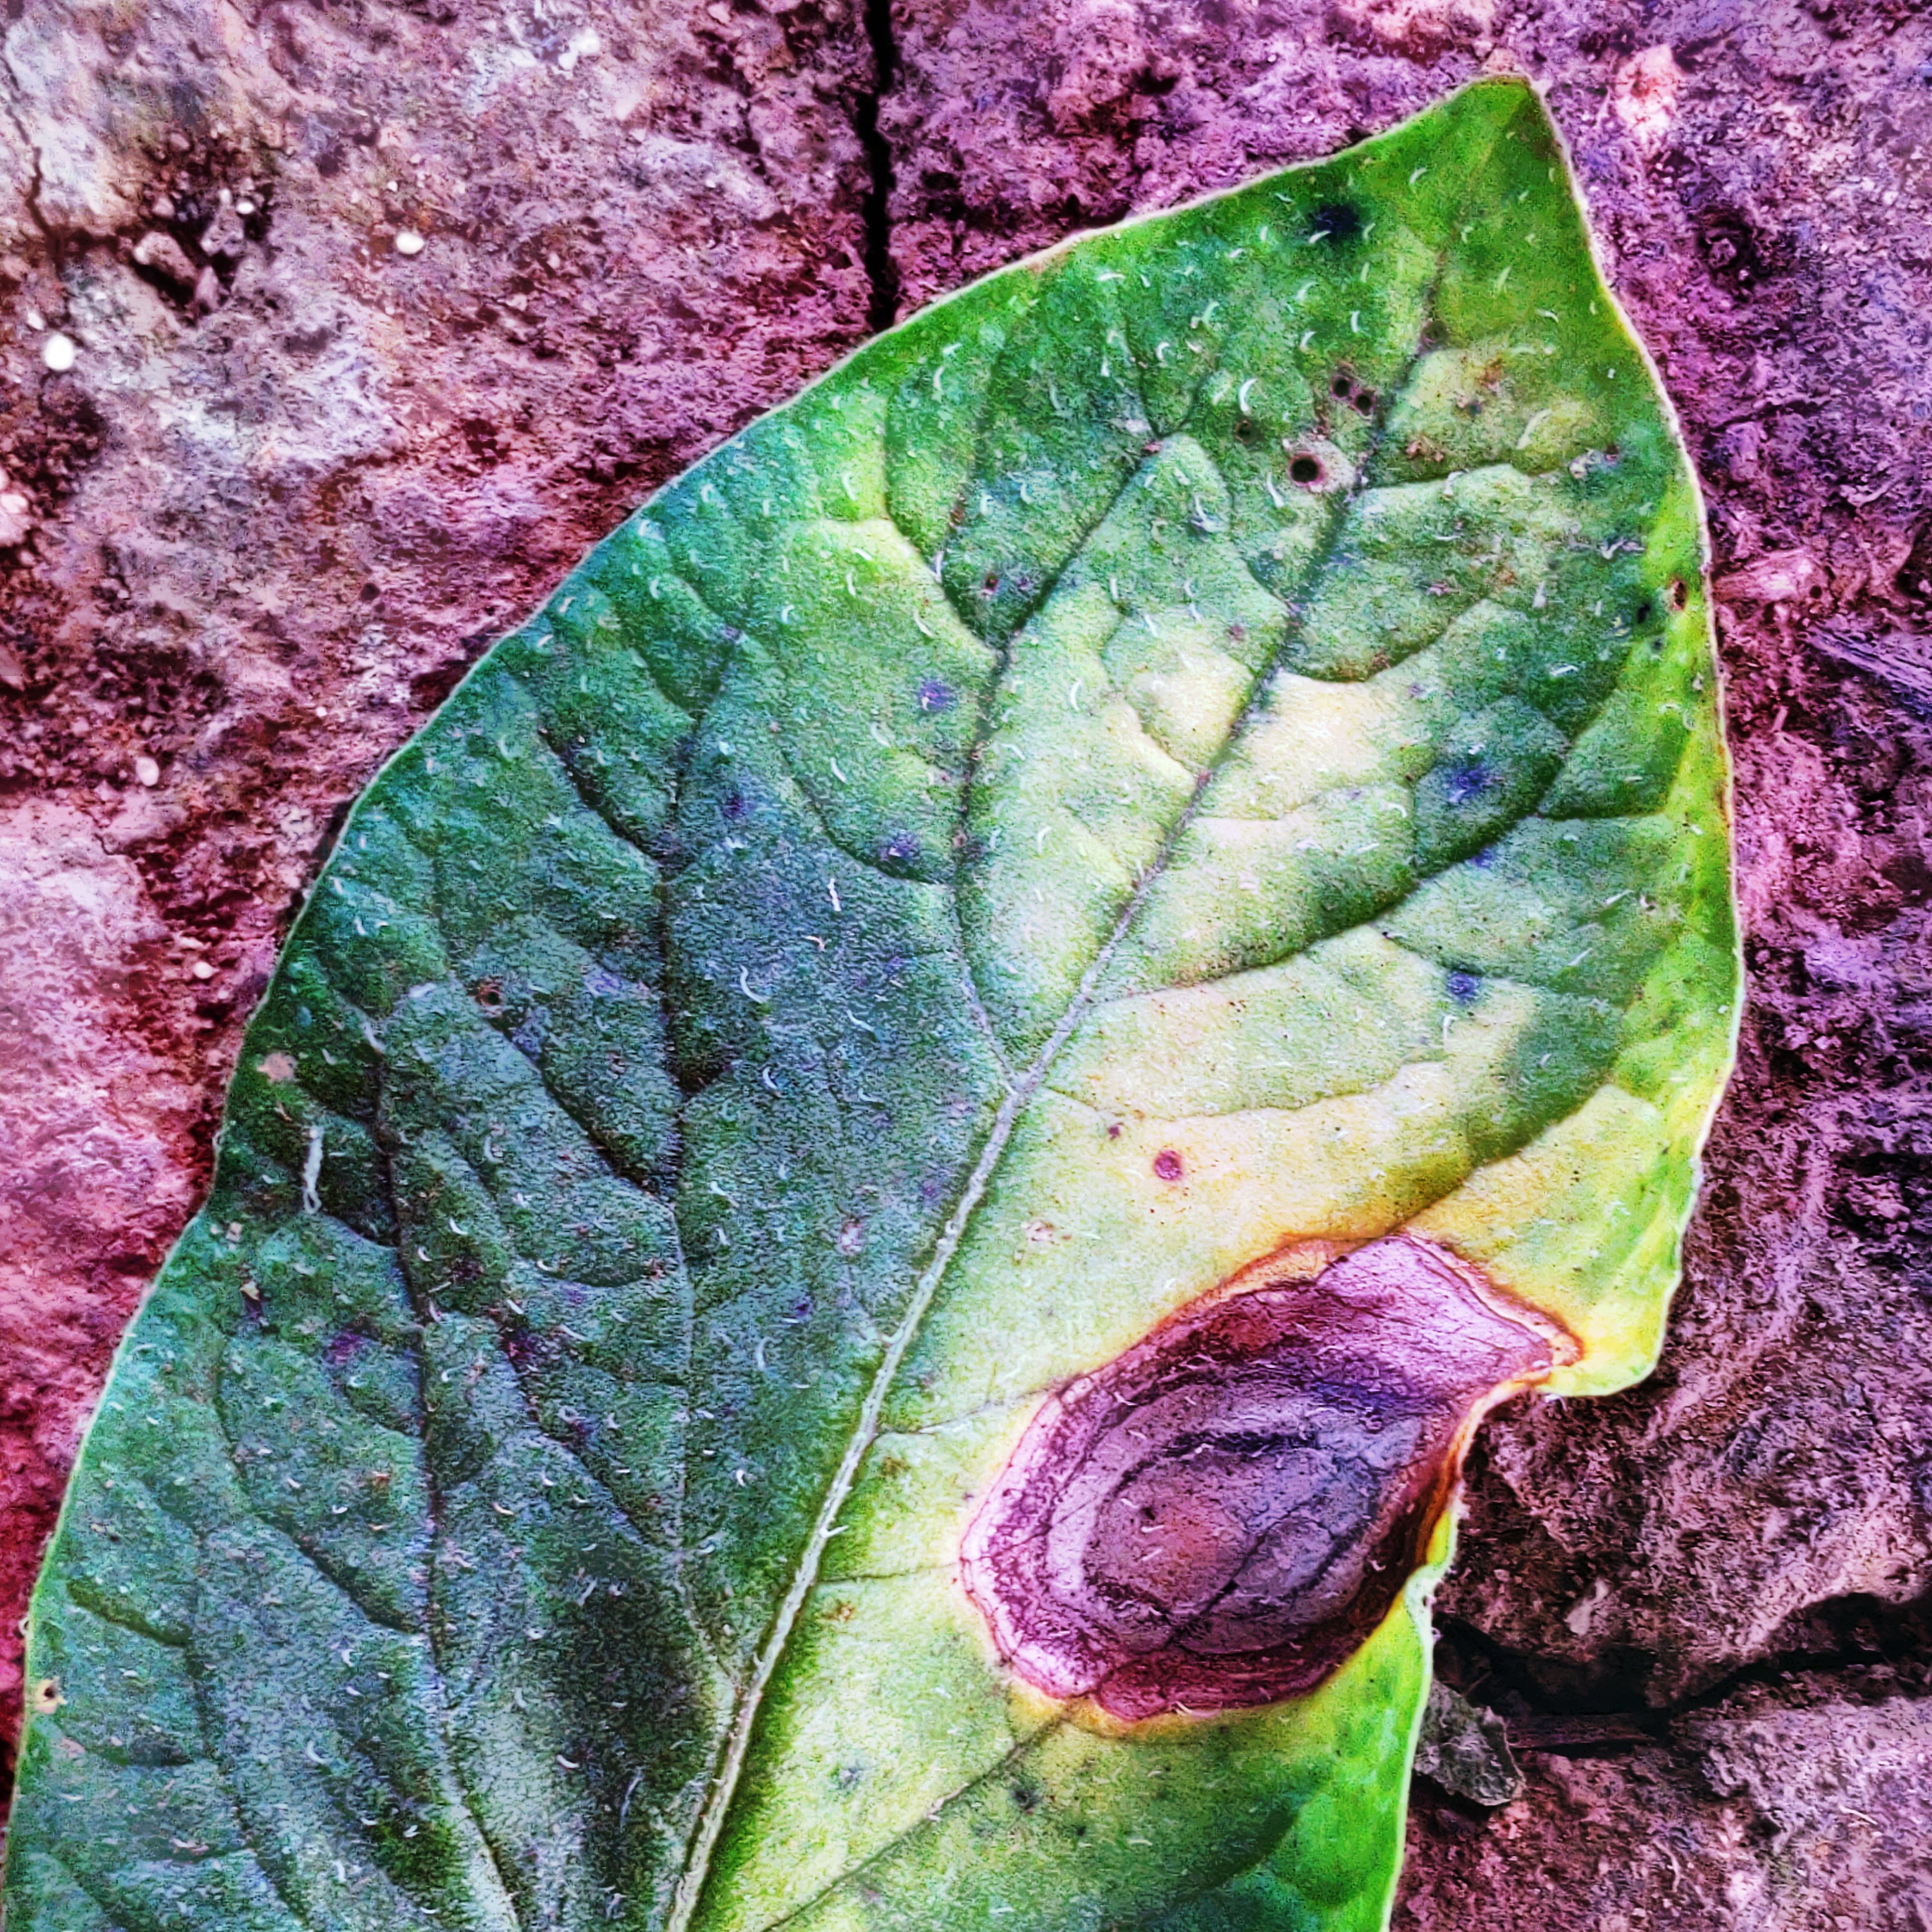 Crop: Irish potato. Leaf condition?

late blight
